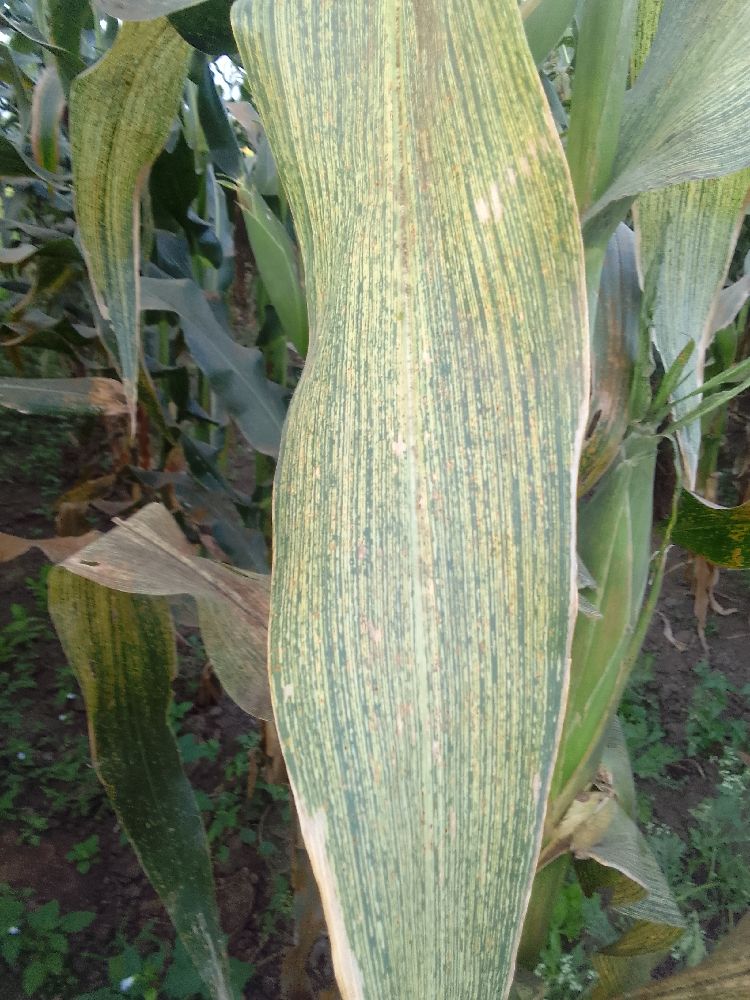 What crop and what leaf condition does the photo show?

maize, maize streak virus
